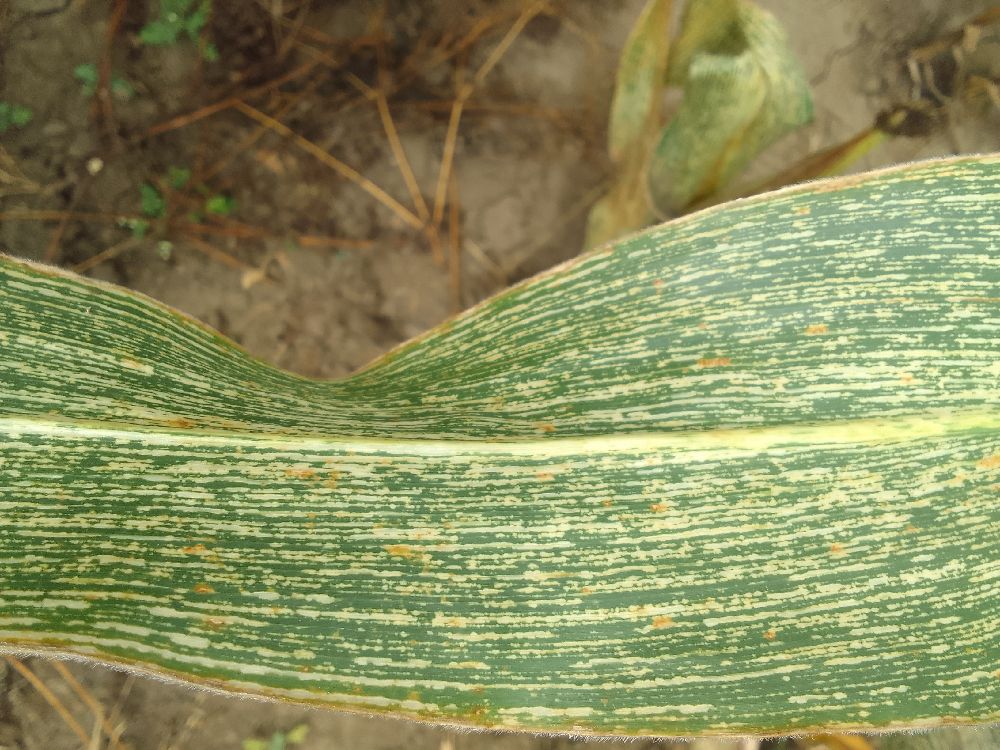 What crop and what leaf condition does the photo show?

maize, maize streak virus
